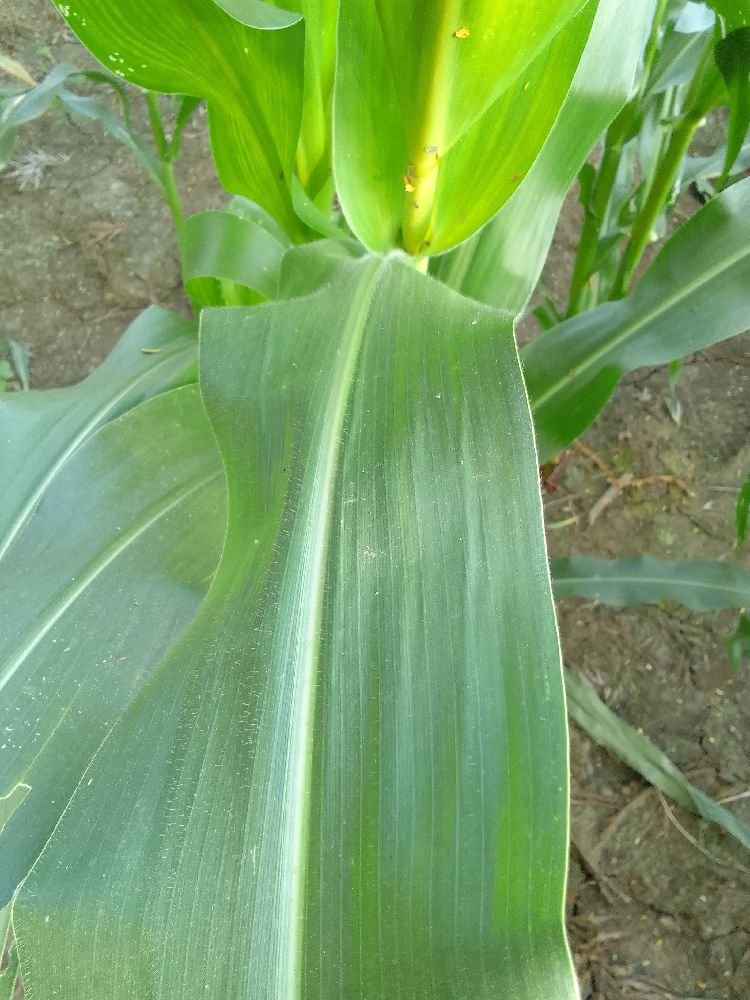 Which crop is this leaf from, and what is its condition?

maize, healthy
